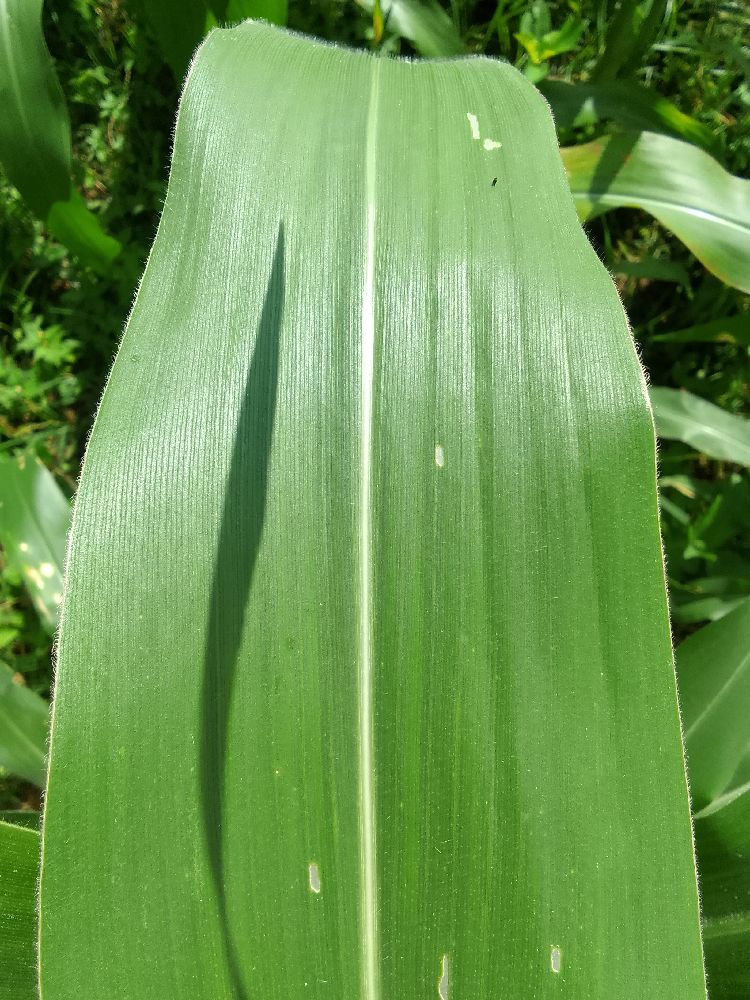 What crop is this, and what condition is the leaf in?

maize, healthy
